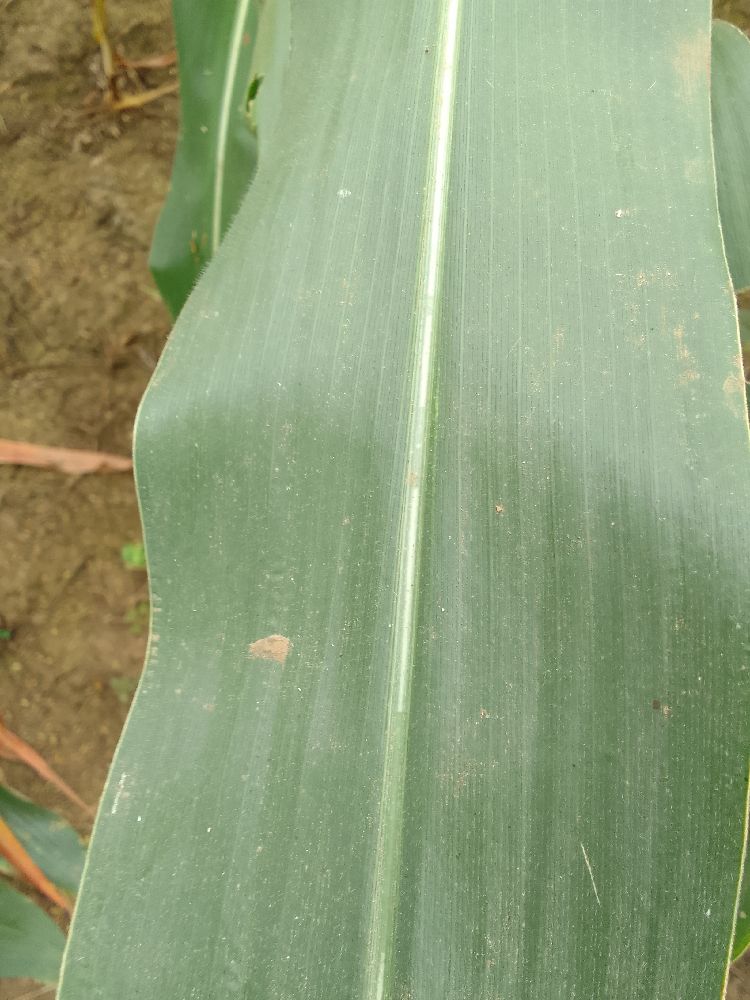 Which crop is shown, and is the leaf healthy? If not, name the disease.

maize, healthy
